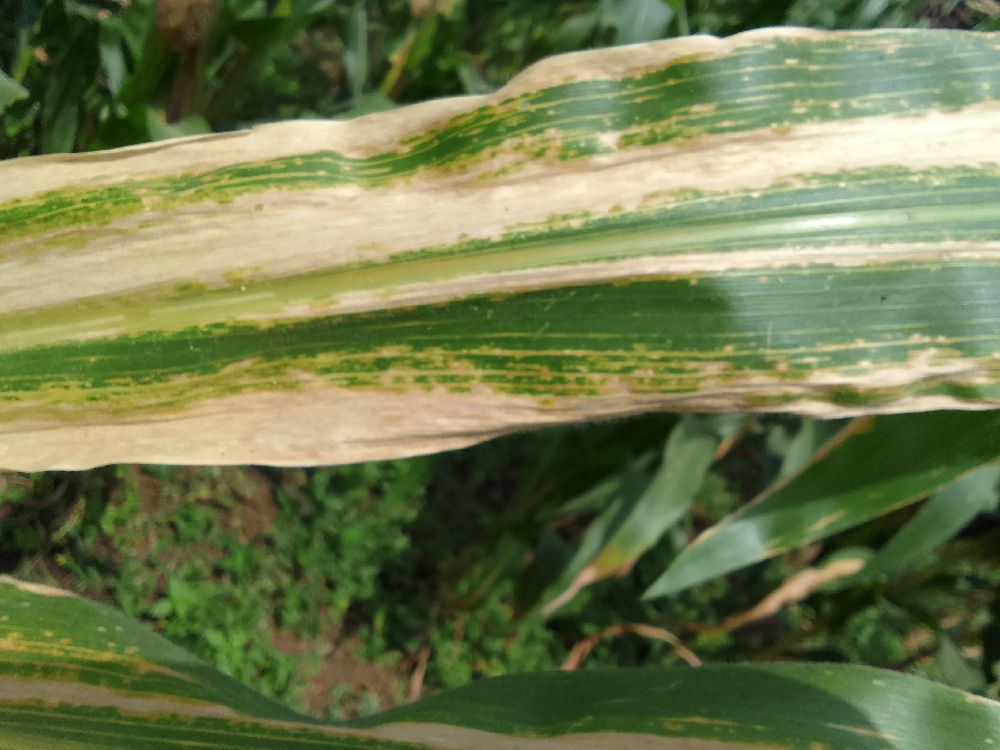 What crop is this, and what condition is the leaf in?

maize, maize lethal necrosis
